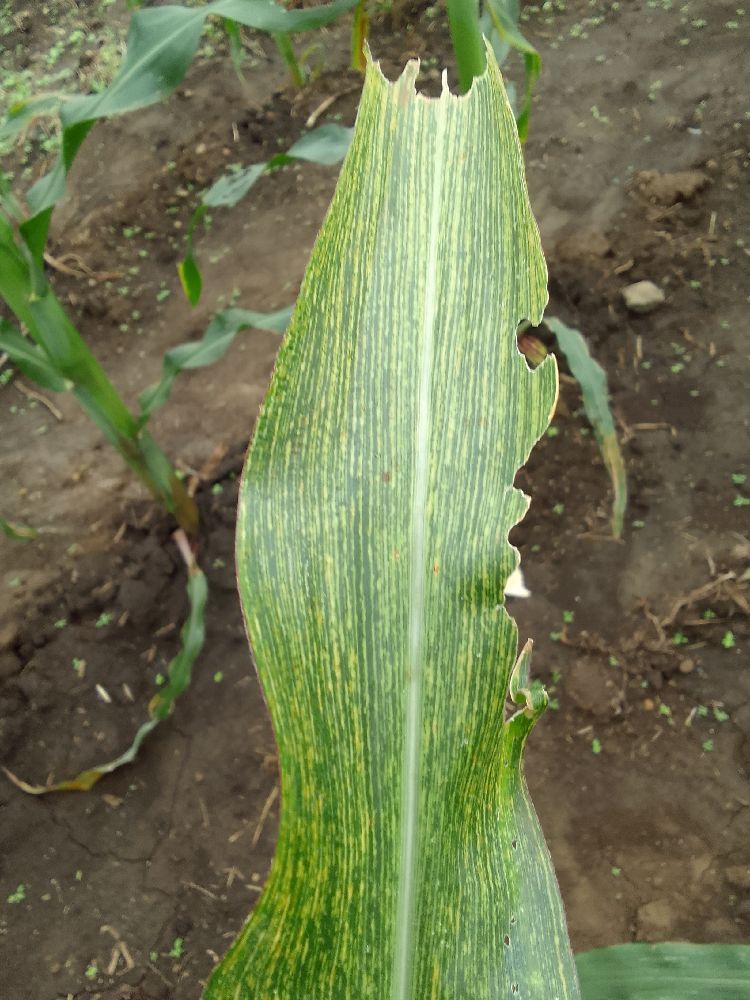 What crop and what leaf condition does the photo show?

maize, maize streak virus
